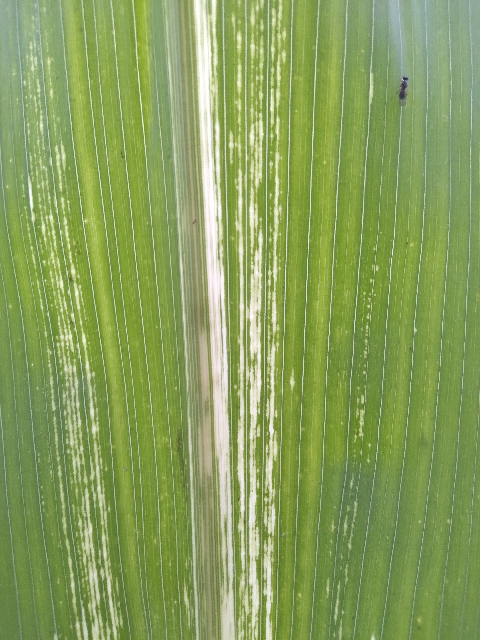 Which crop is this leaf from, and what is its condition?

maize, maize streak virus
